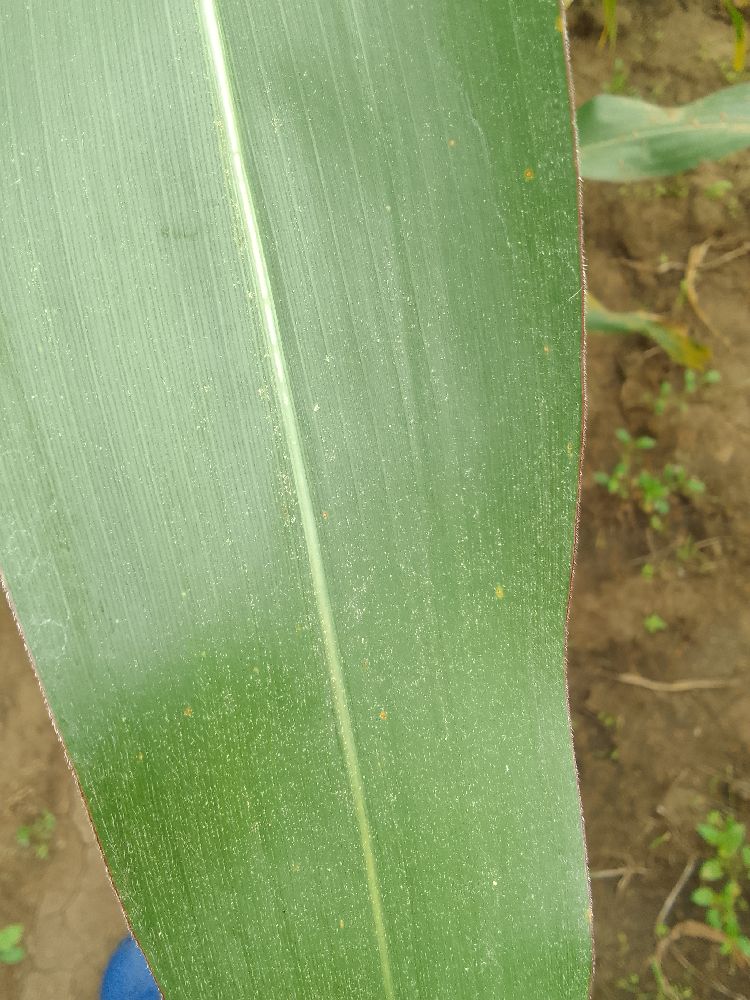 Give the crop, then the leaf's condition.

maize, healthy
